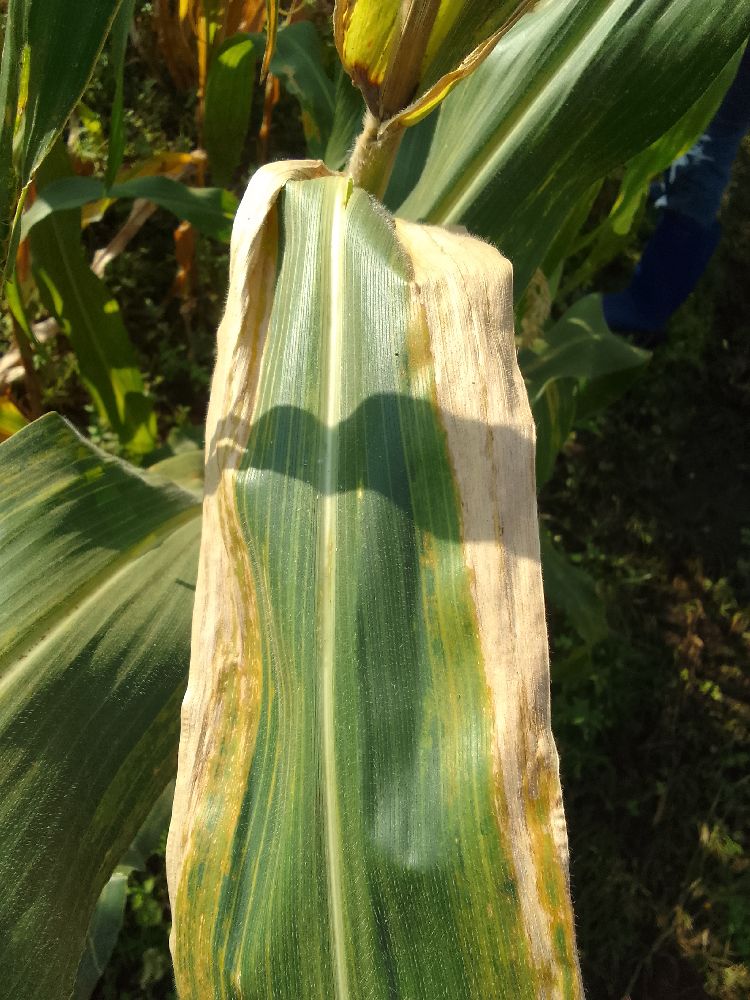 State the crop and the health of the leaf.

maize, maize lethal necrosis
